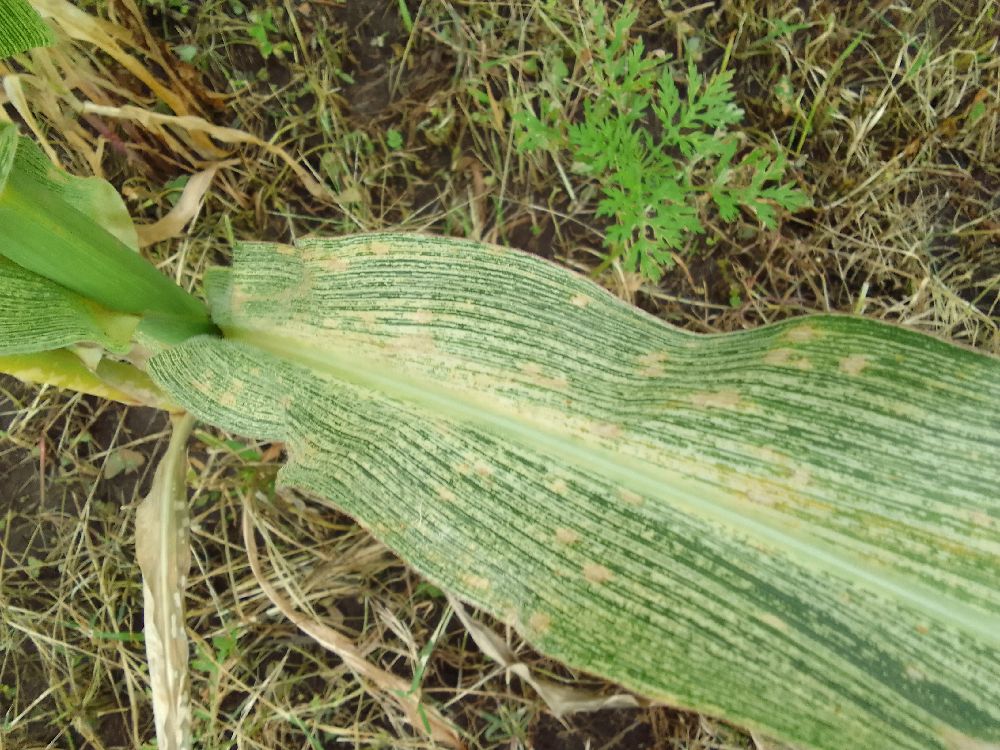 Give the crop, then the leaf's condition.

maize, maize streak virus
